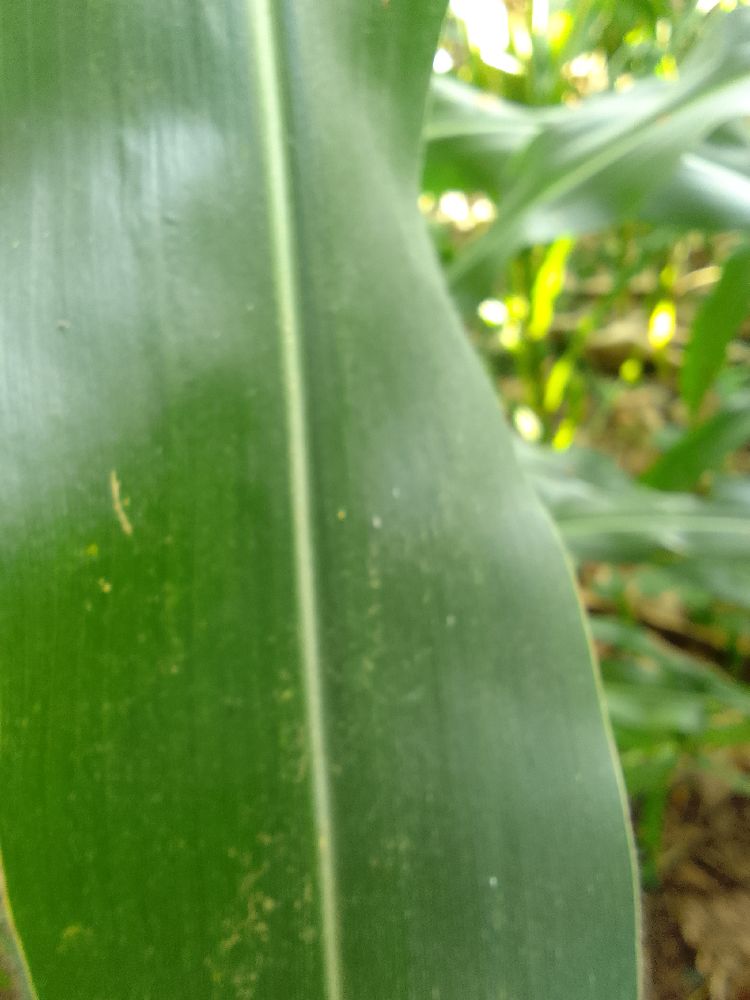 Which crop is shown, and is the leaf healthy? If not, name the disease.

maize, healthy
